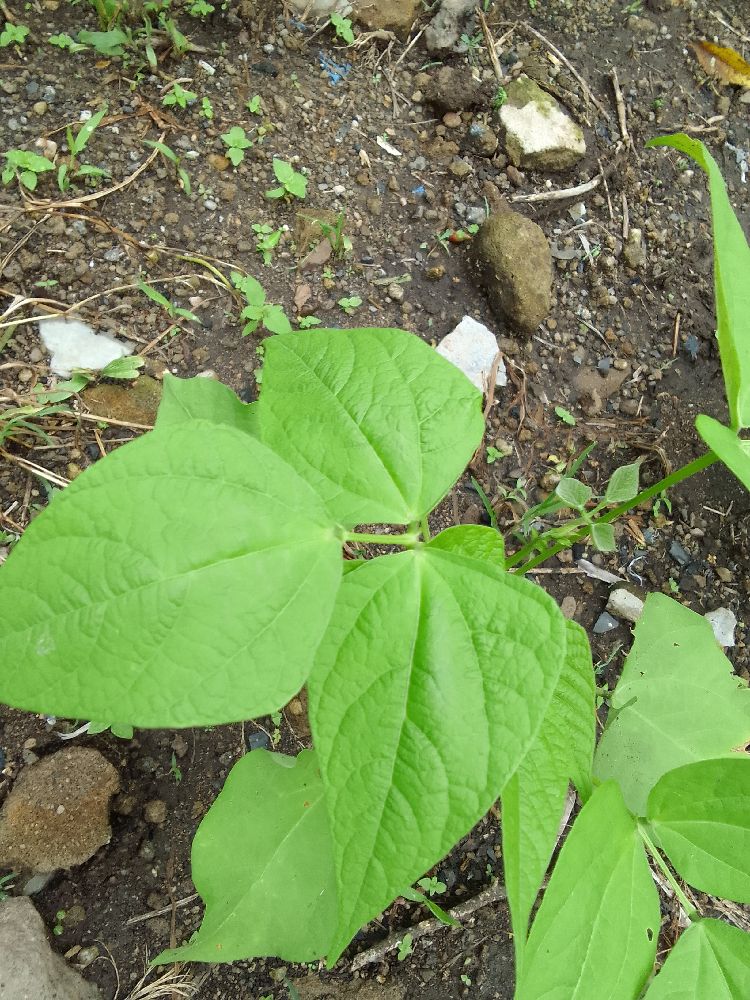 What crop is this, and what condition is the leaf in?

common bean, healthy
